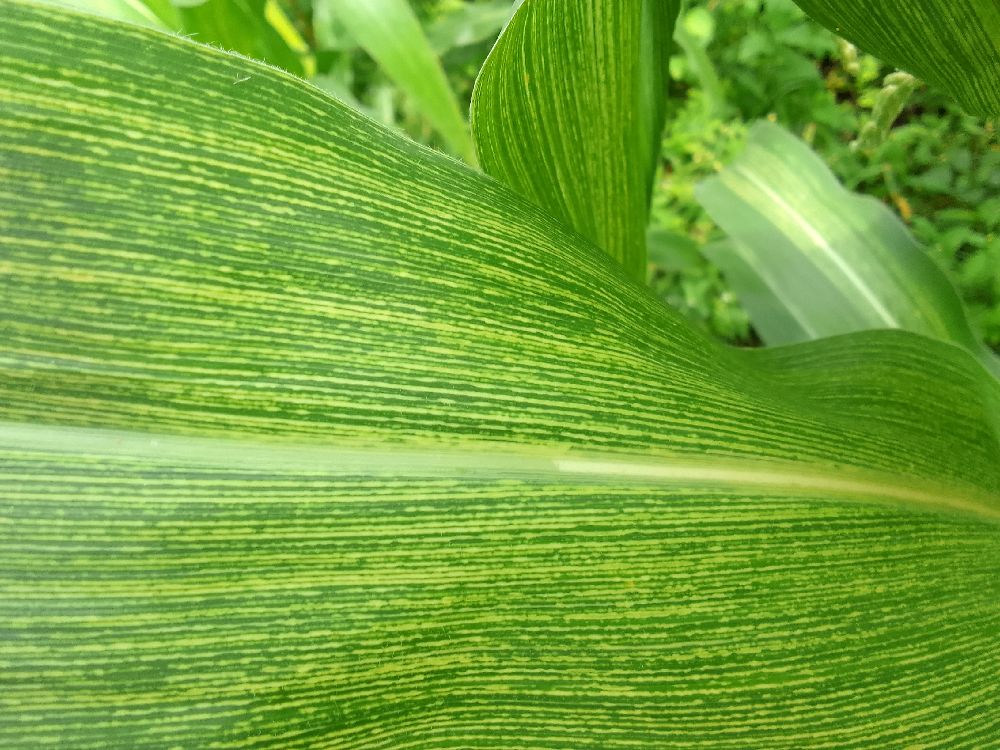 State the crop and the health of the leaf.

maize, maize streak virus
